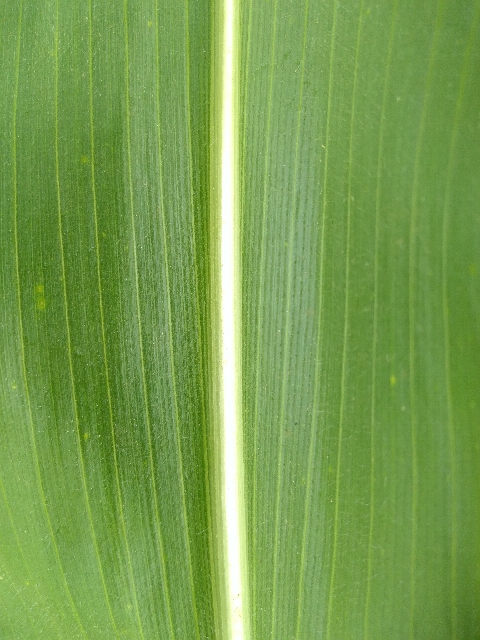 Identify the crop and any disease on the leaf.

maize, healthy
